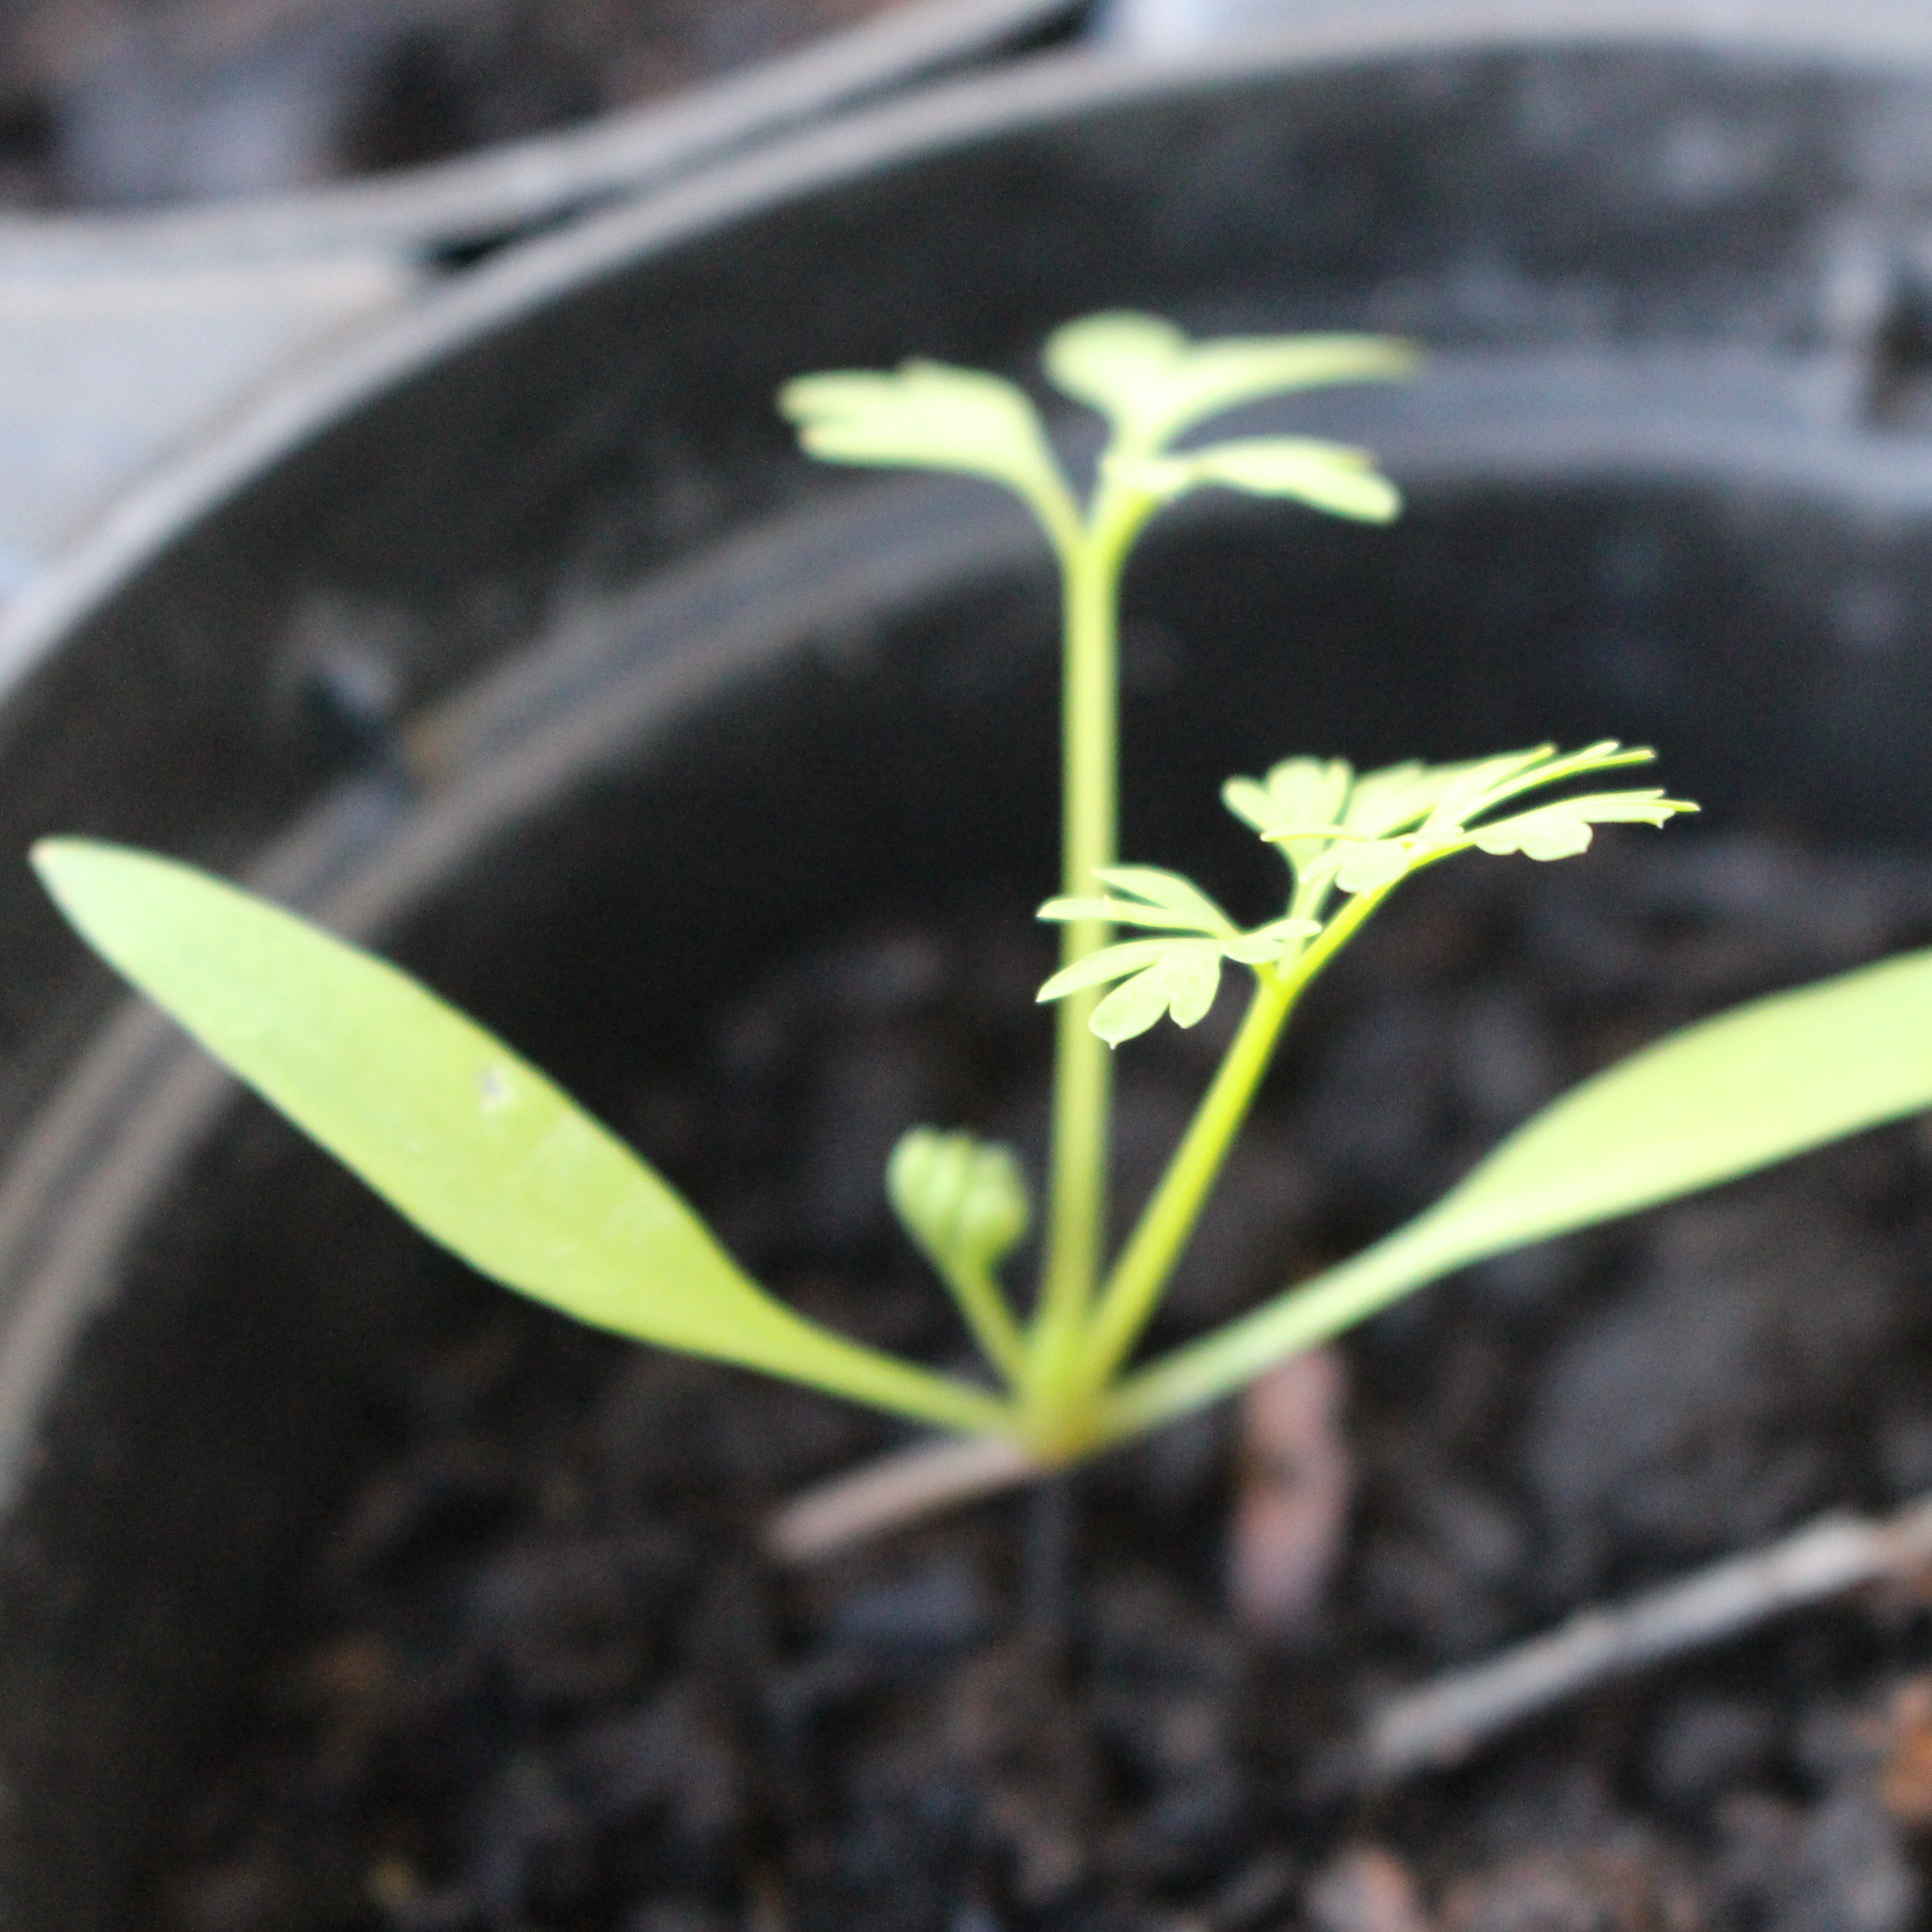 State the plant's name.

Fumaria officinalis
